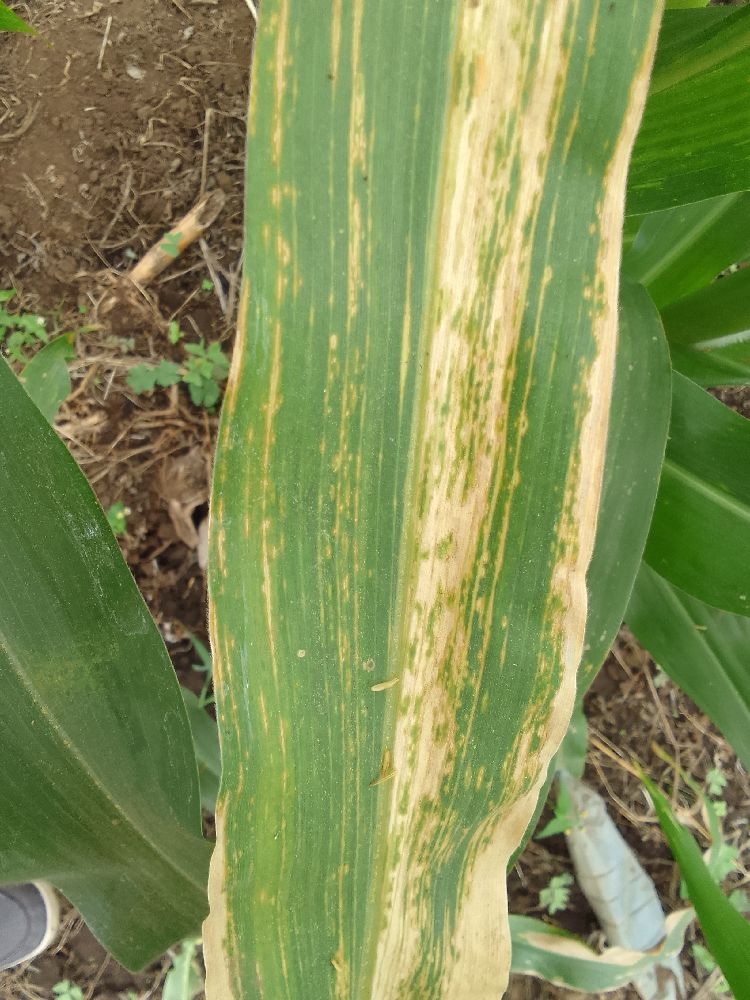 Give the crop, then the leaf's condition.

maize, maize lethal necrosis
